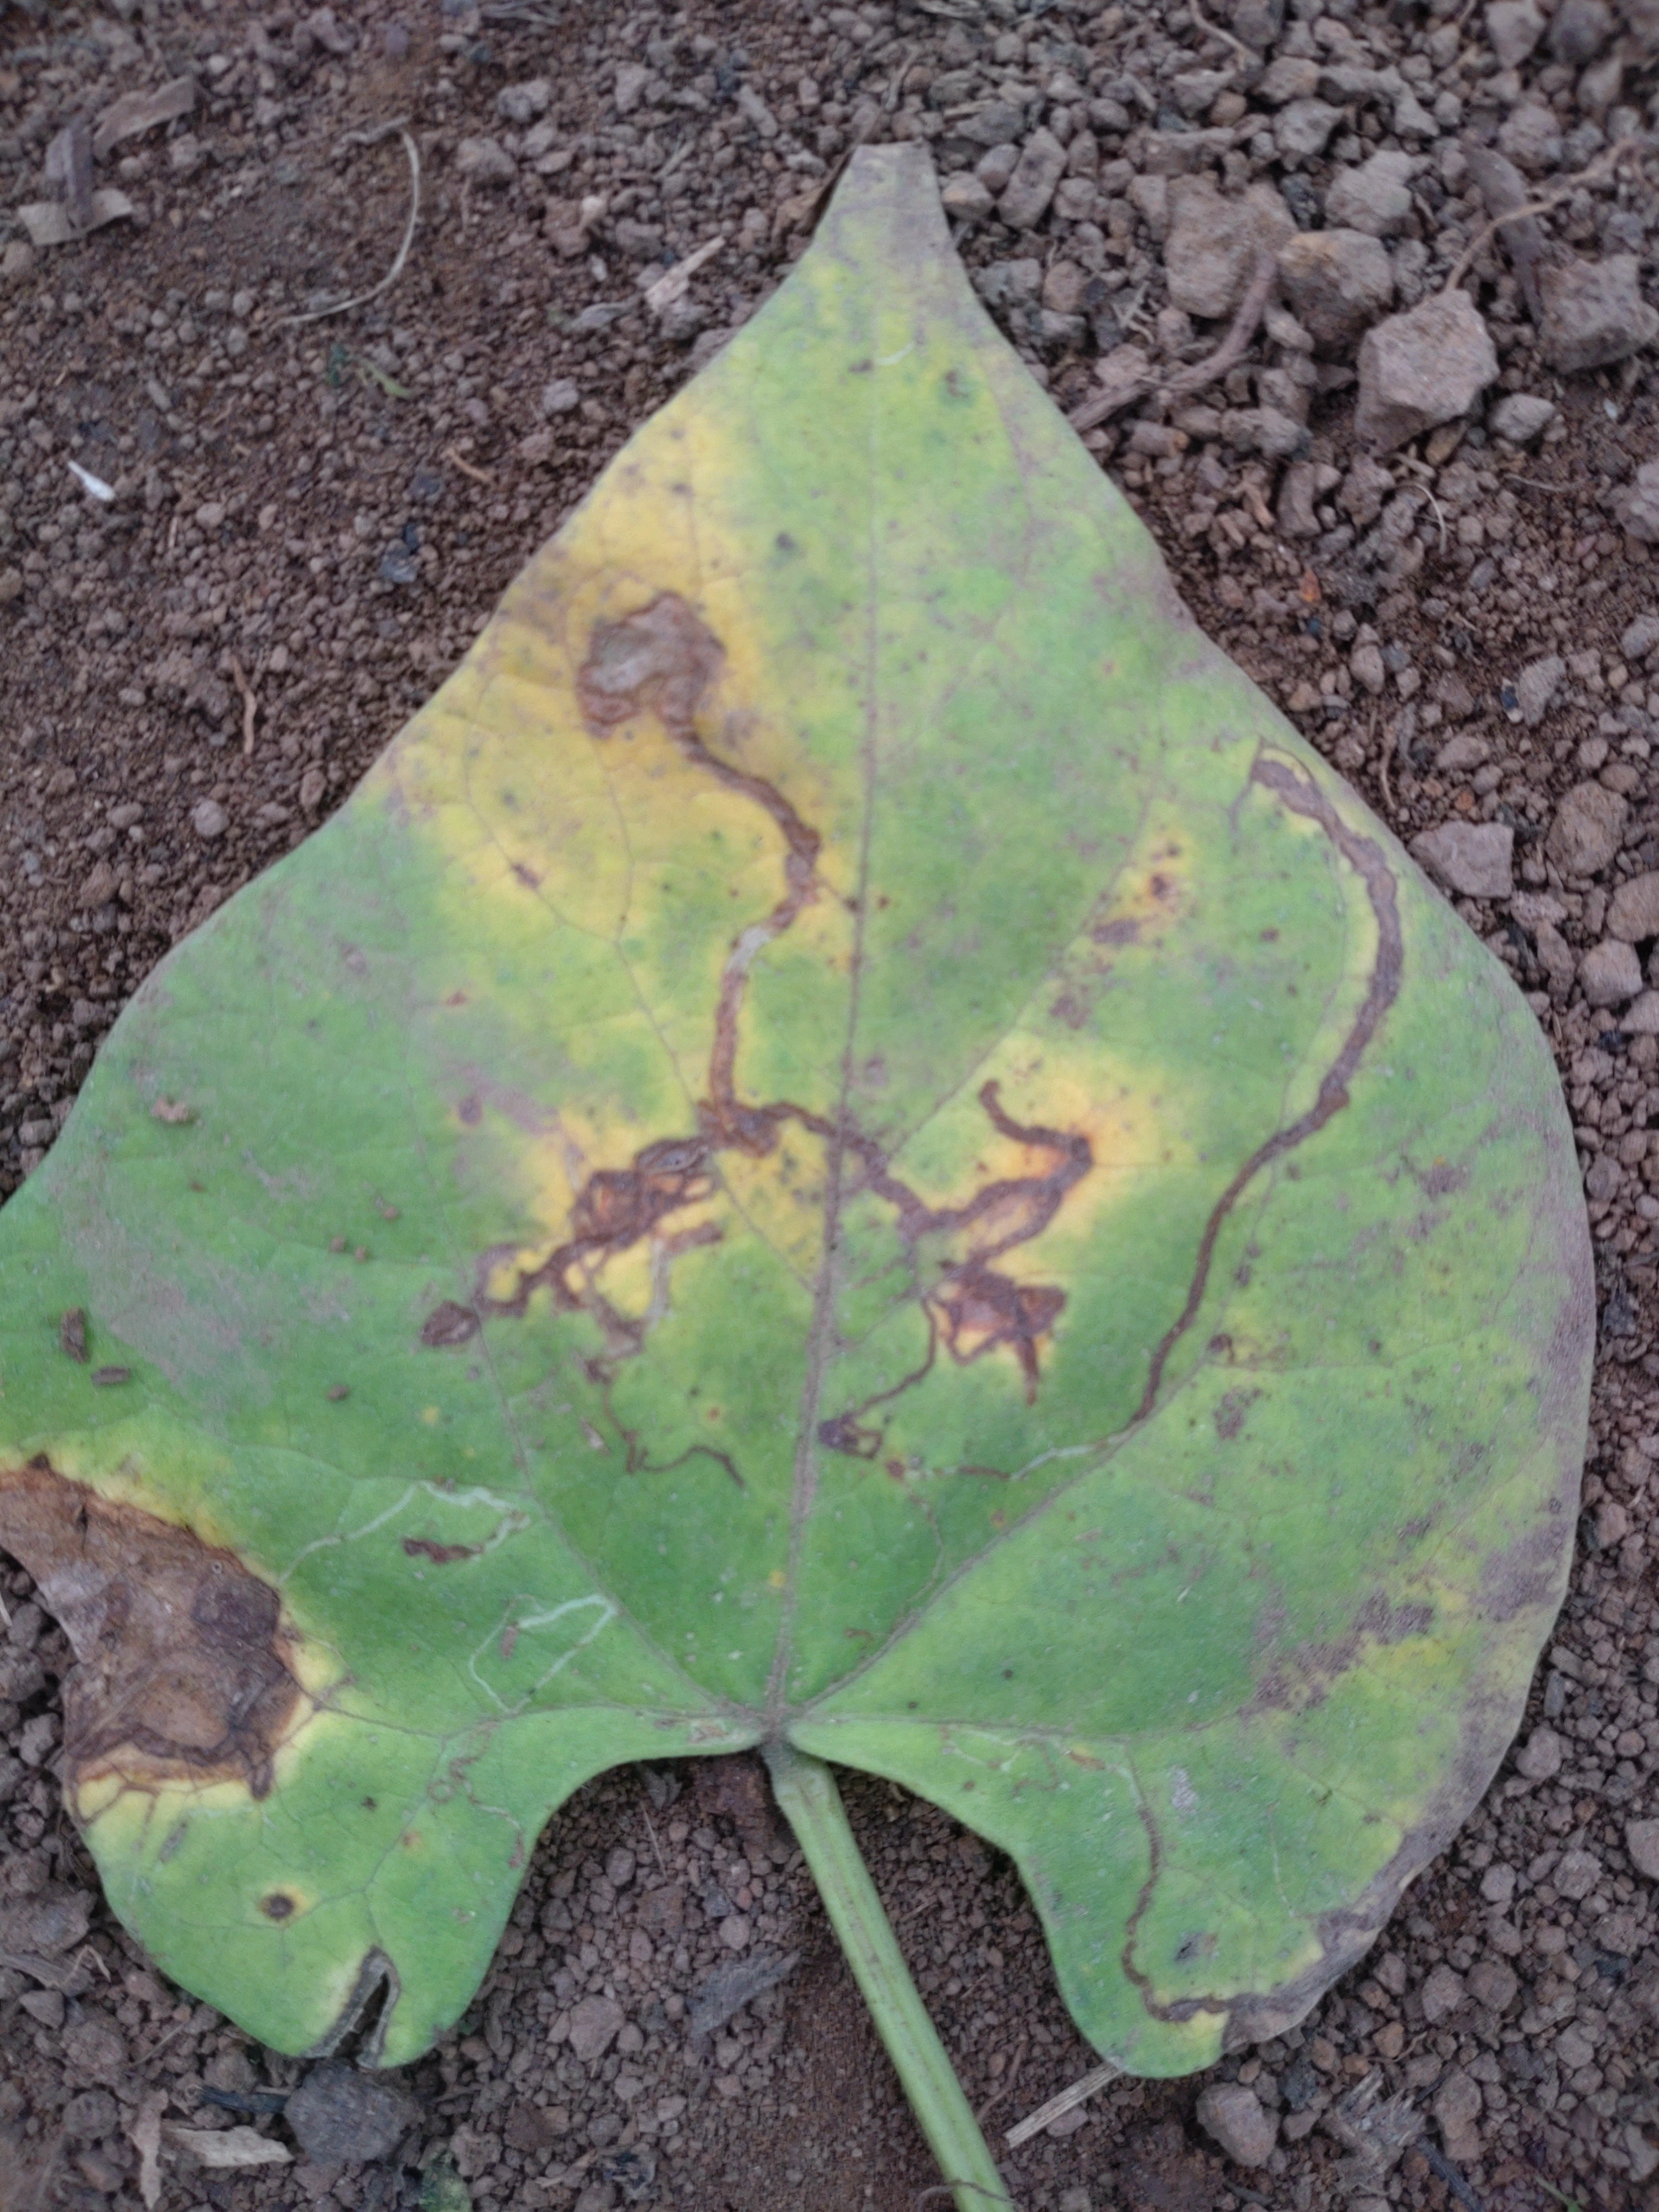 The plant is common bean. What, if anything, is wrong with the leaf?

rust
